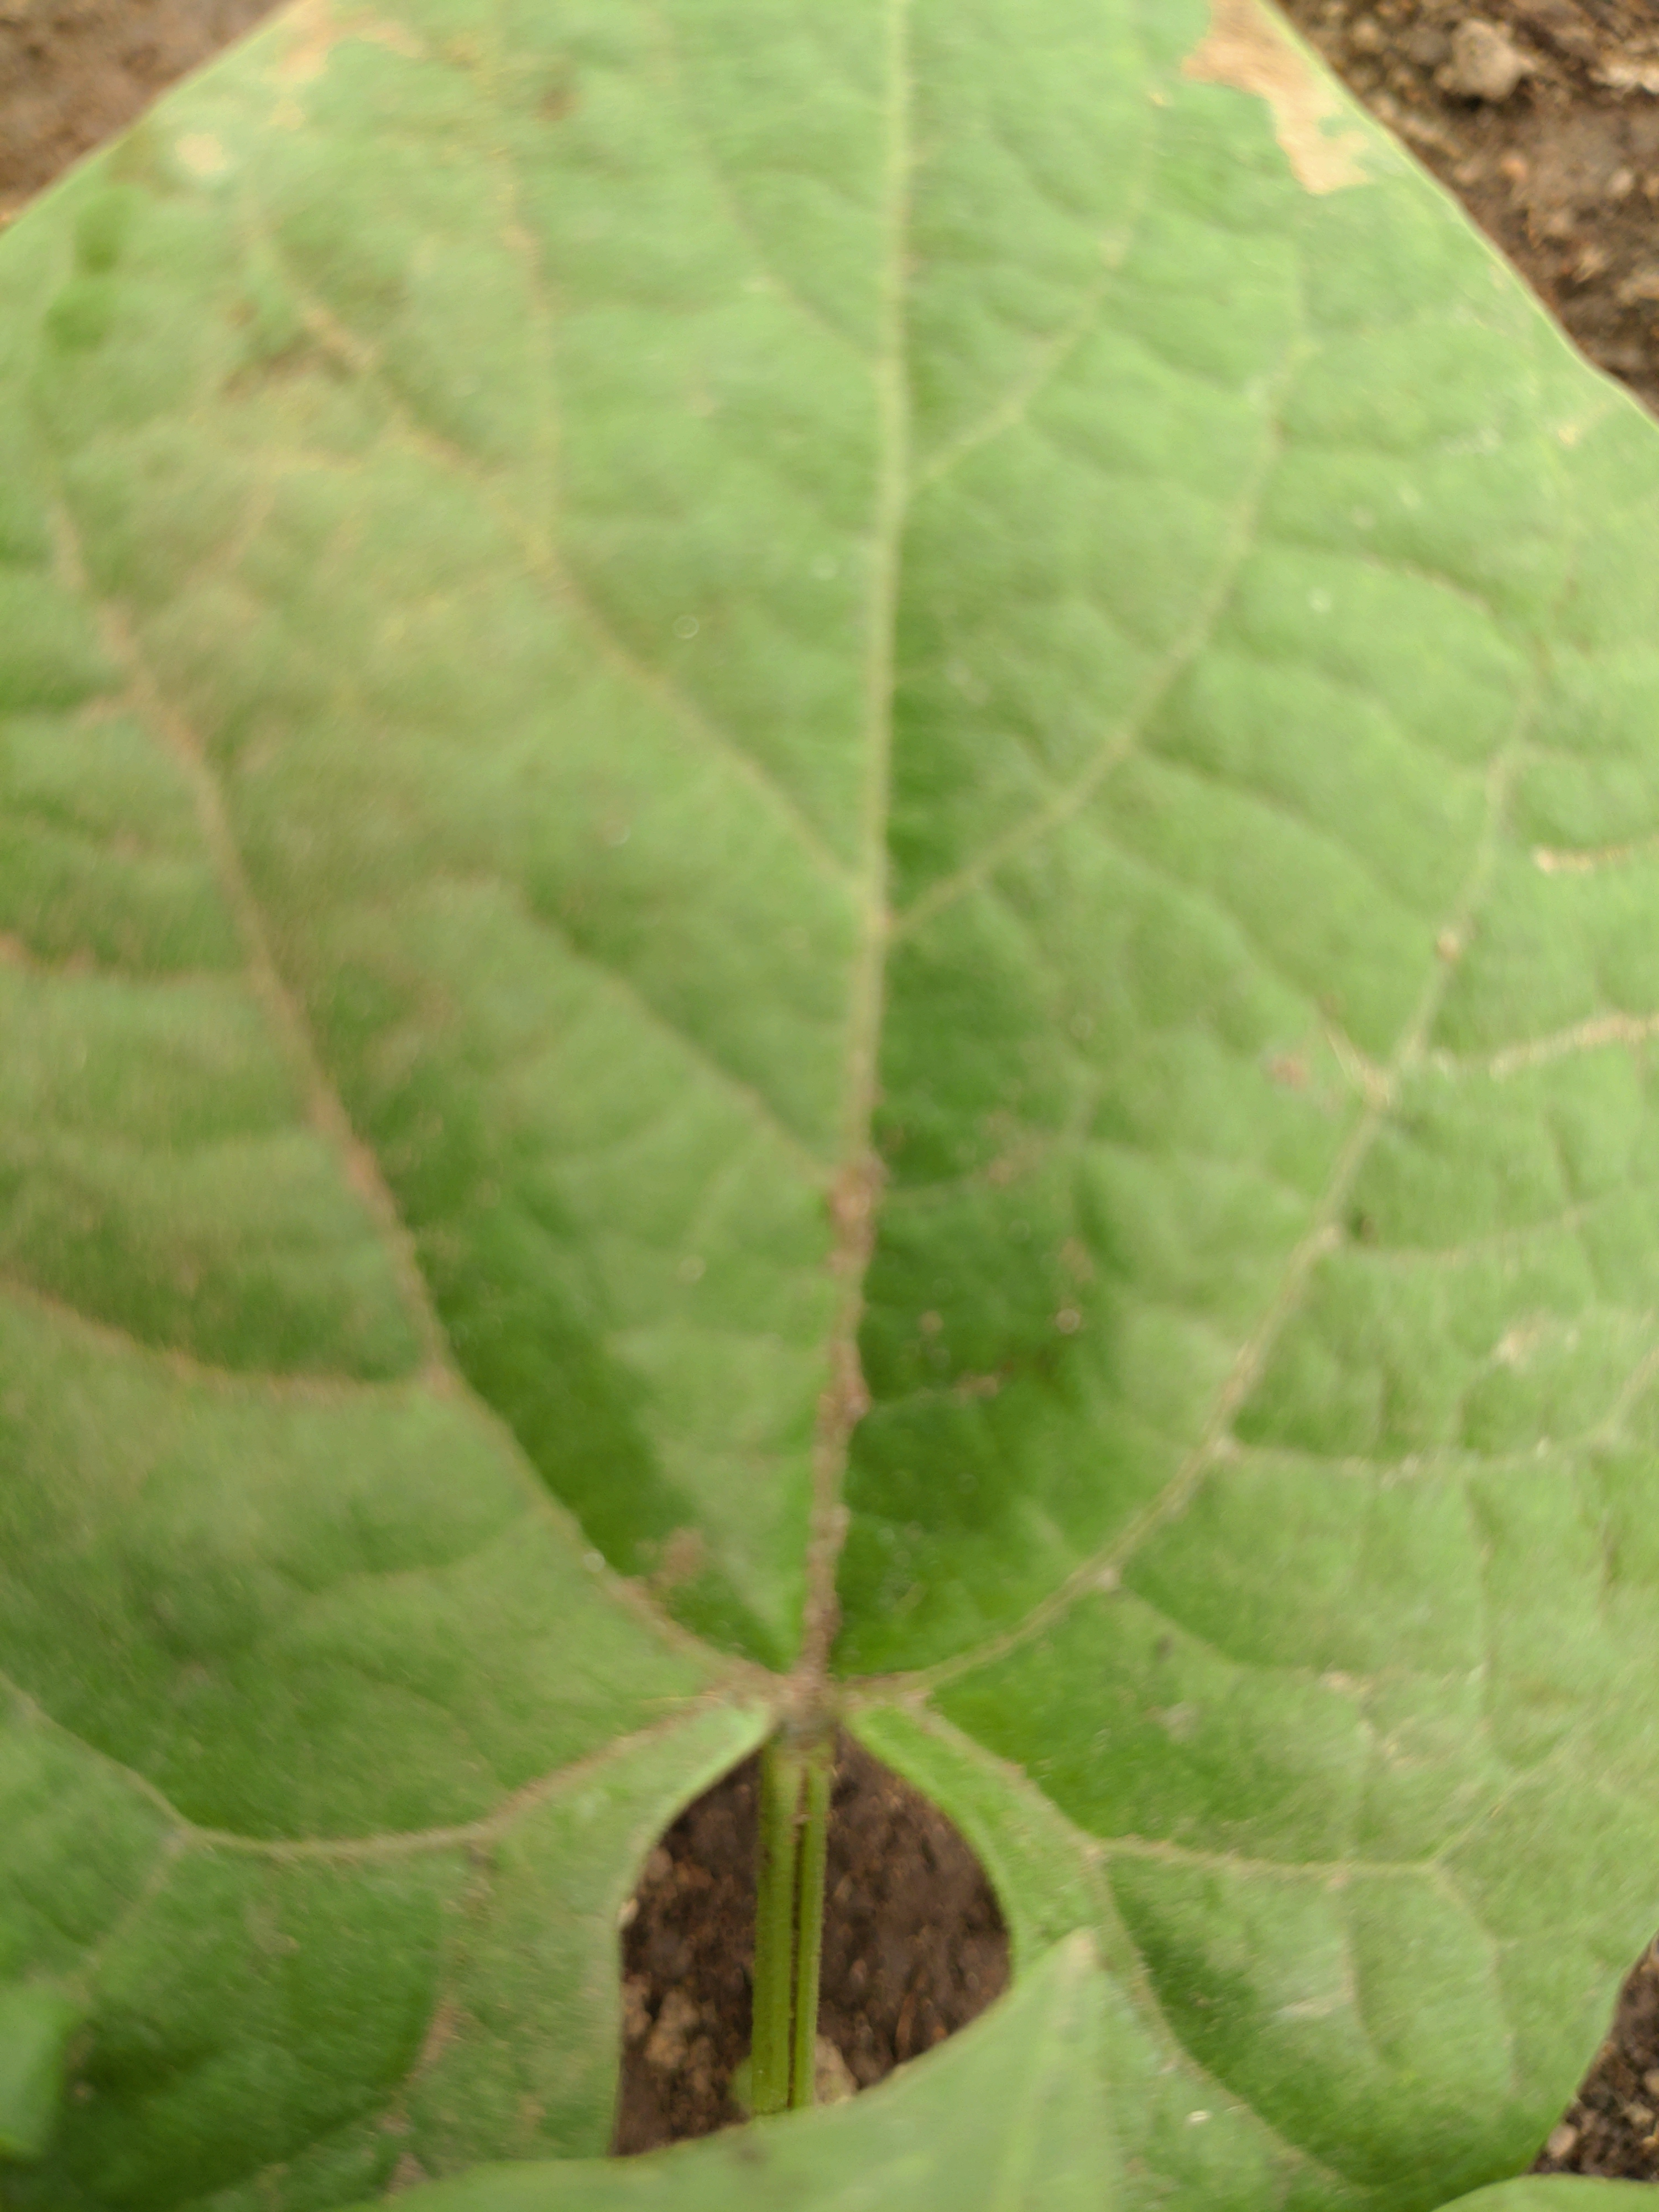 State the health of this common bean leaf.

healthy
